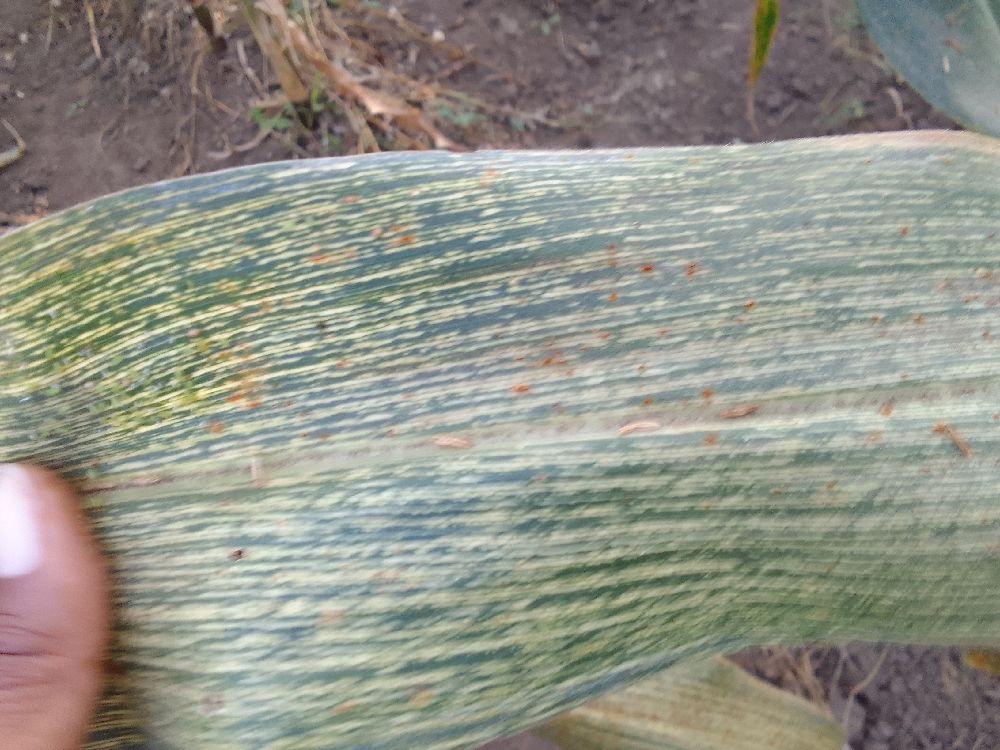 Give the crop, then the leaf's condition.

maize, maize streak virus
